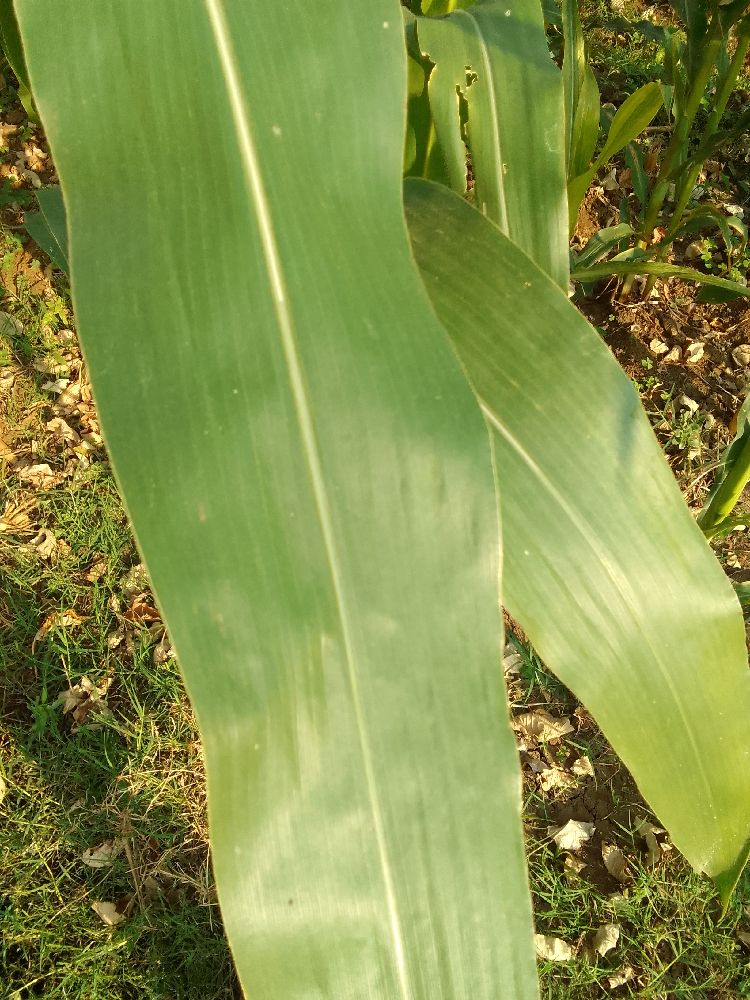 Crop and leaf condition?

maize, healthy
